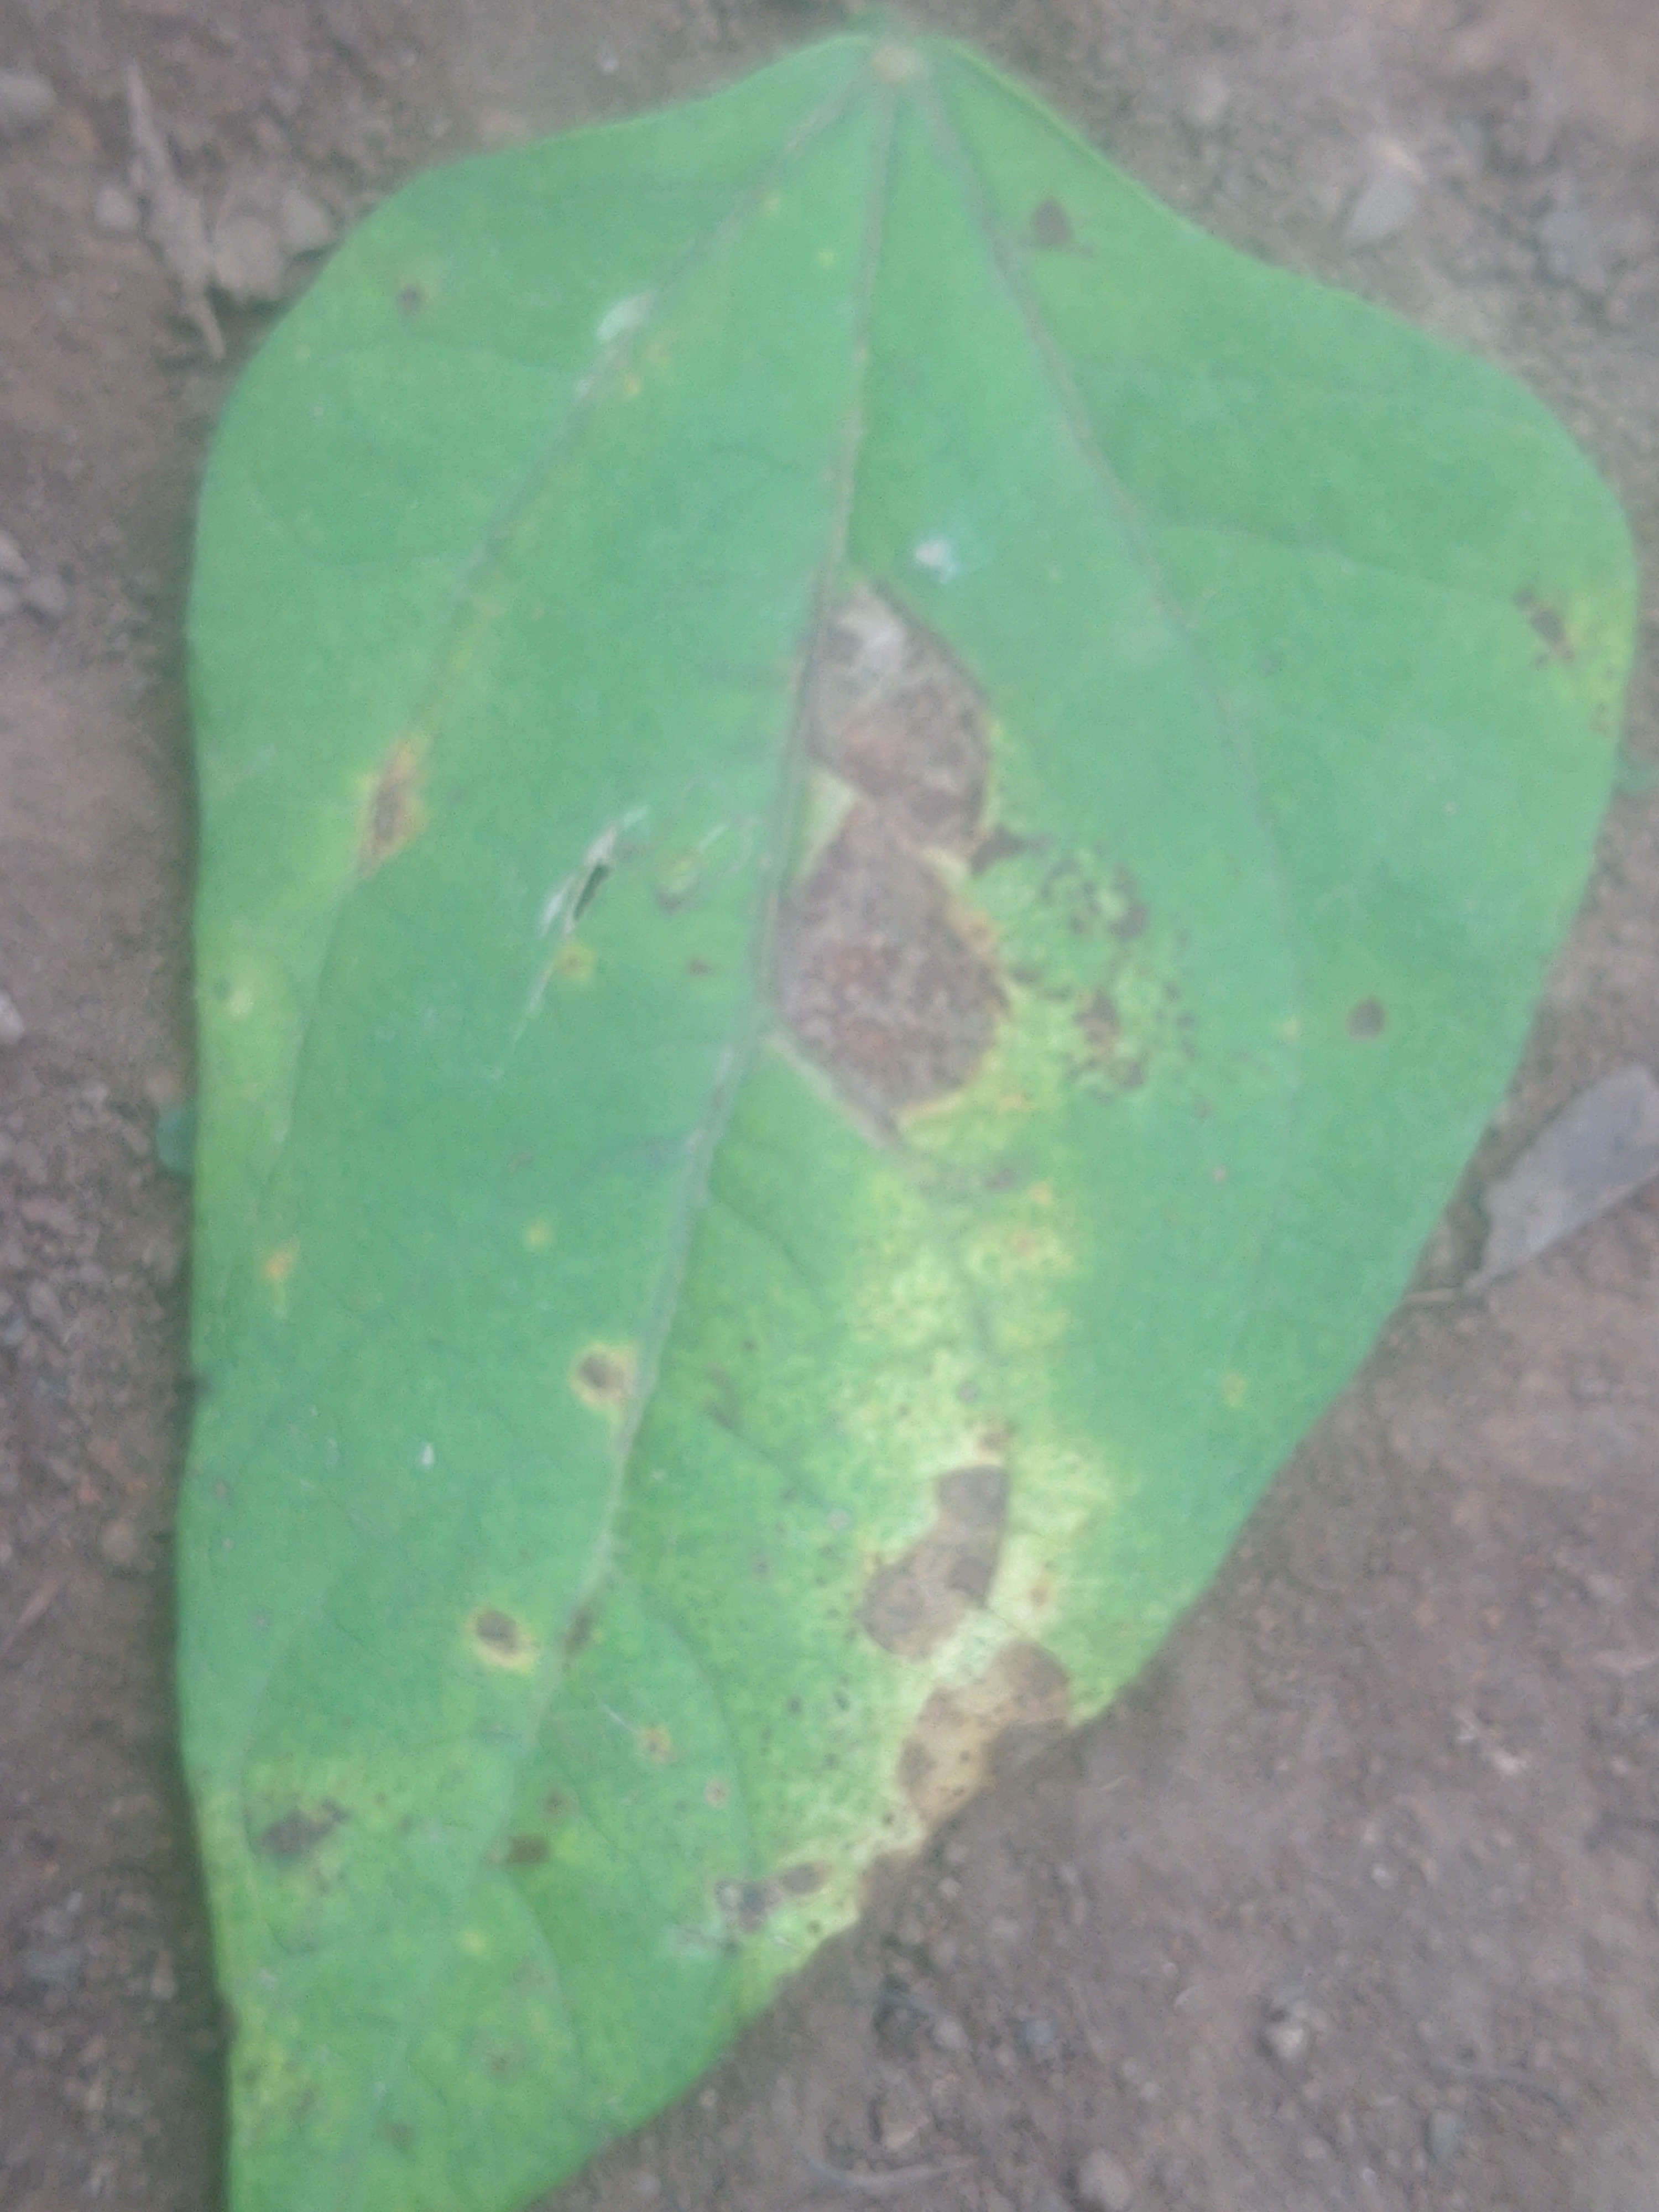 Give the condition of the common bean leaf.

rust
